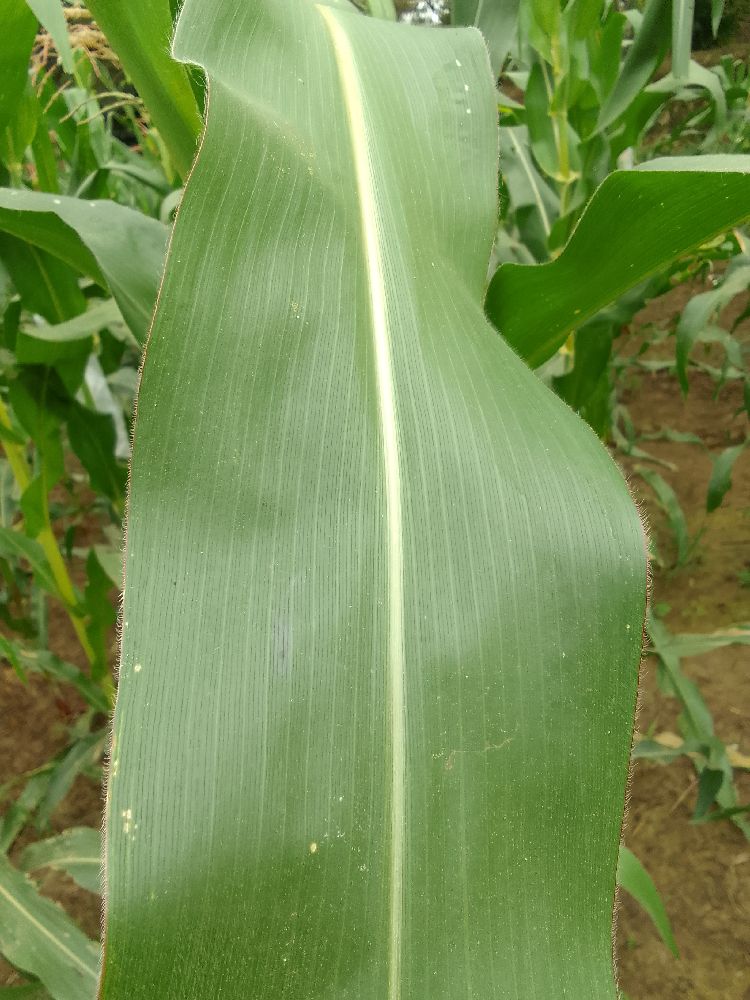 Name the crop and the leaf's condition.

maize, healthy
